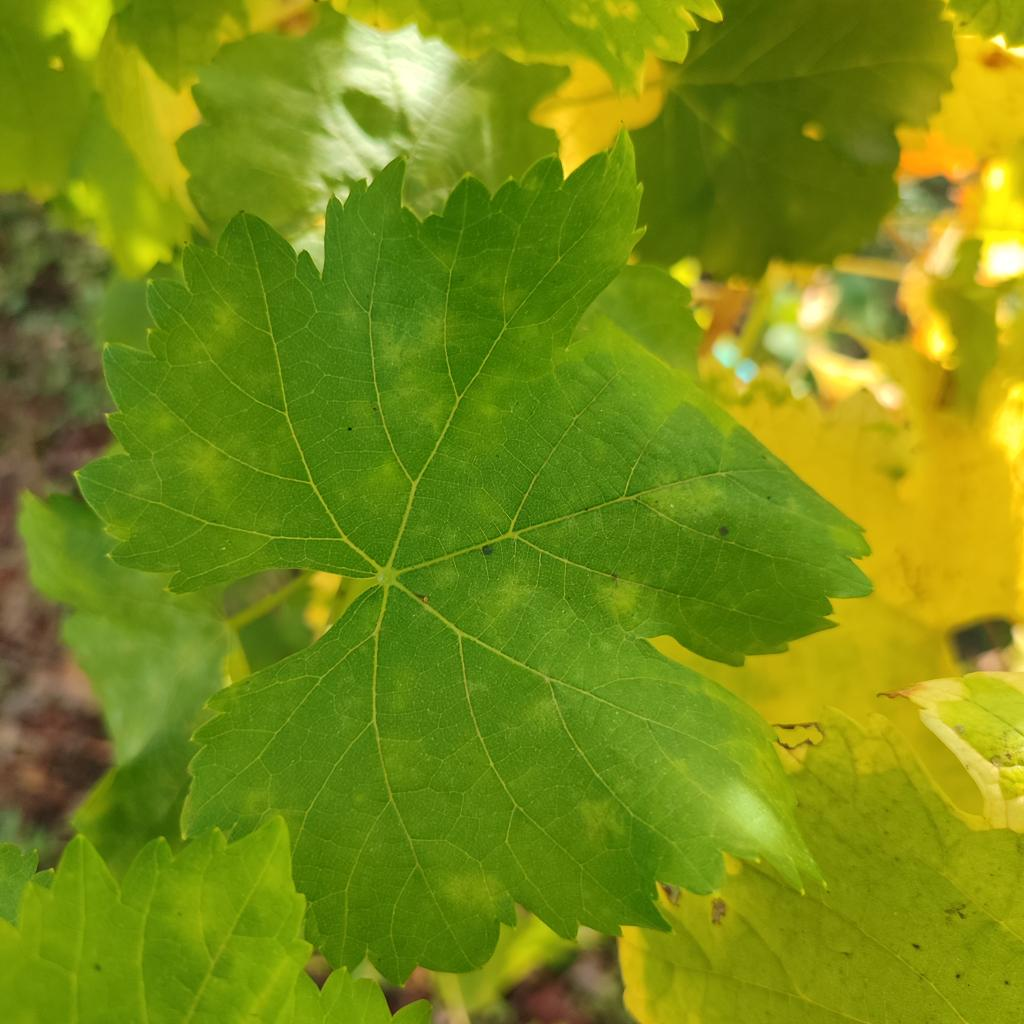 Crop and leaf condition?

grapevine, powdery mildew
